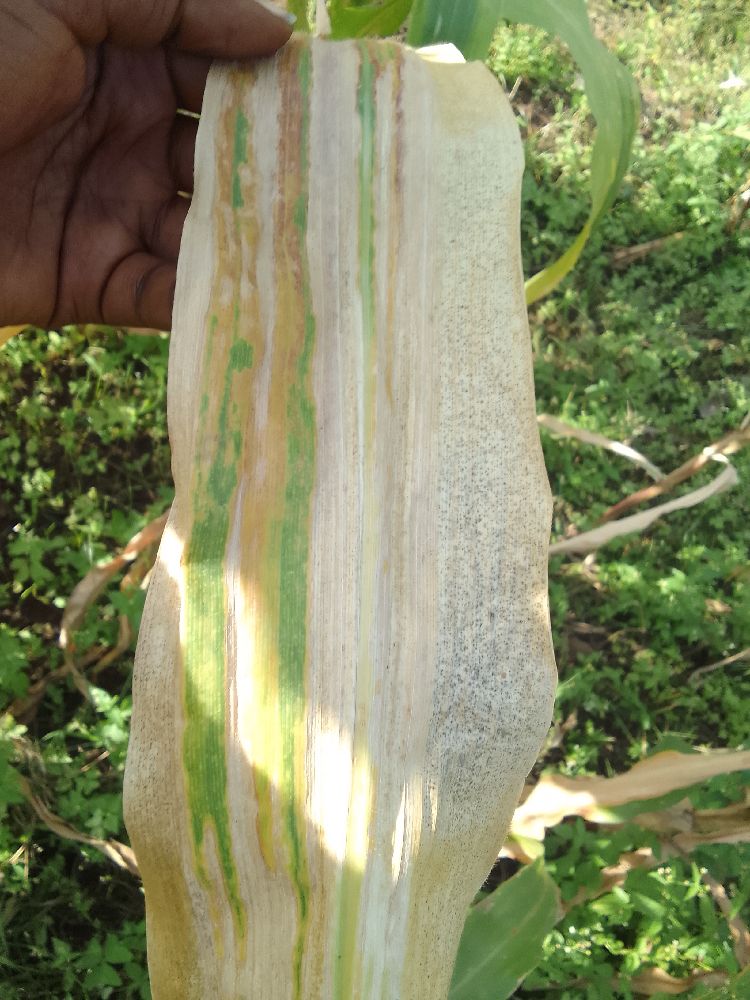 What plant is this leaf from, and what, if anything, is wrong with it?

maize, maize lethal necrosis
